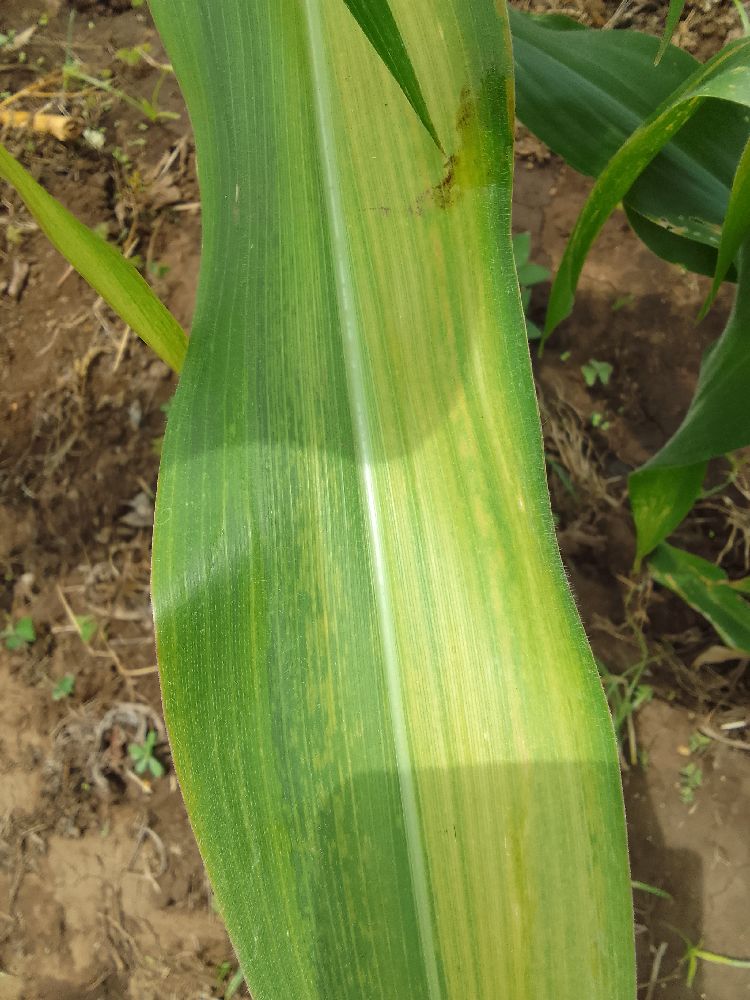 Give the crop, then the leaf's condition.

maize, maize lethal necrosis
